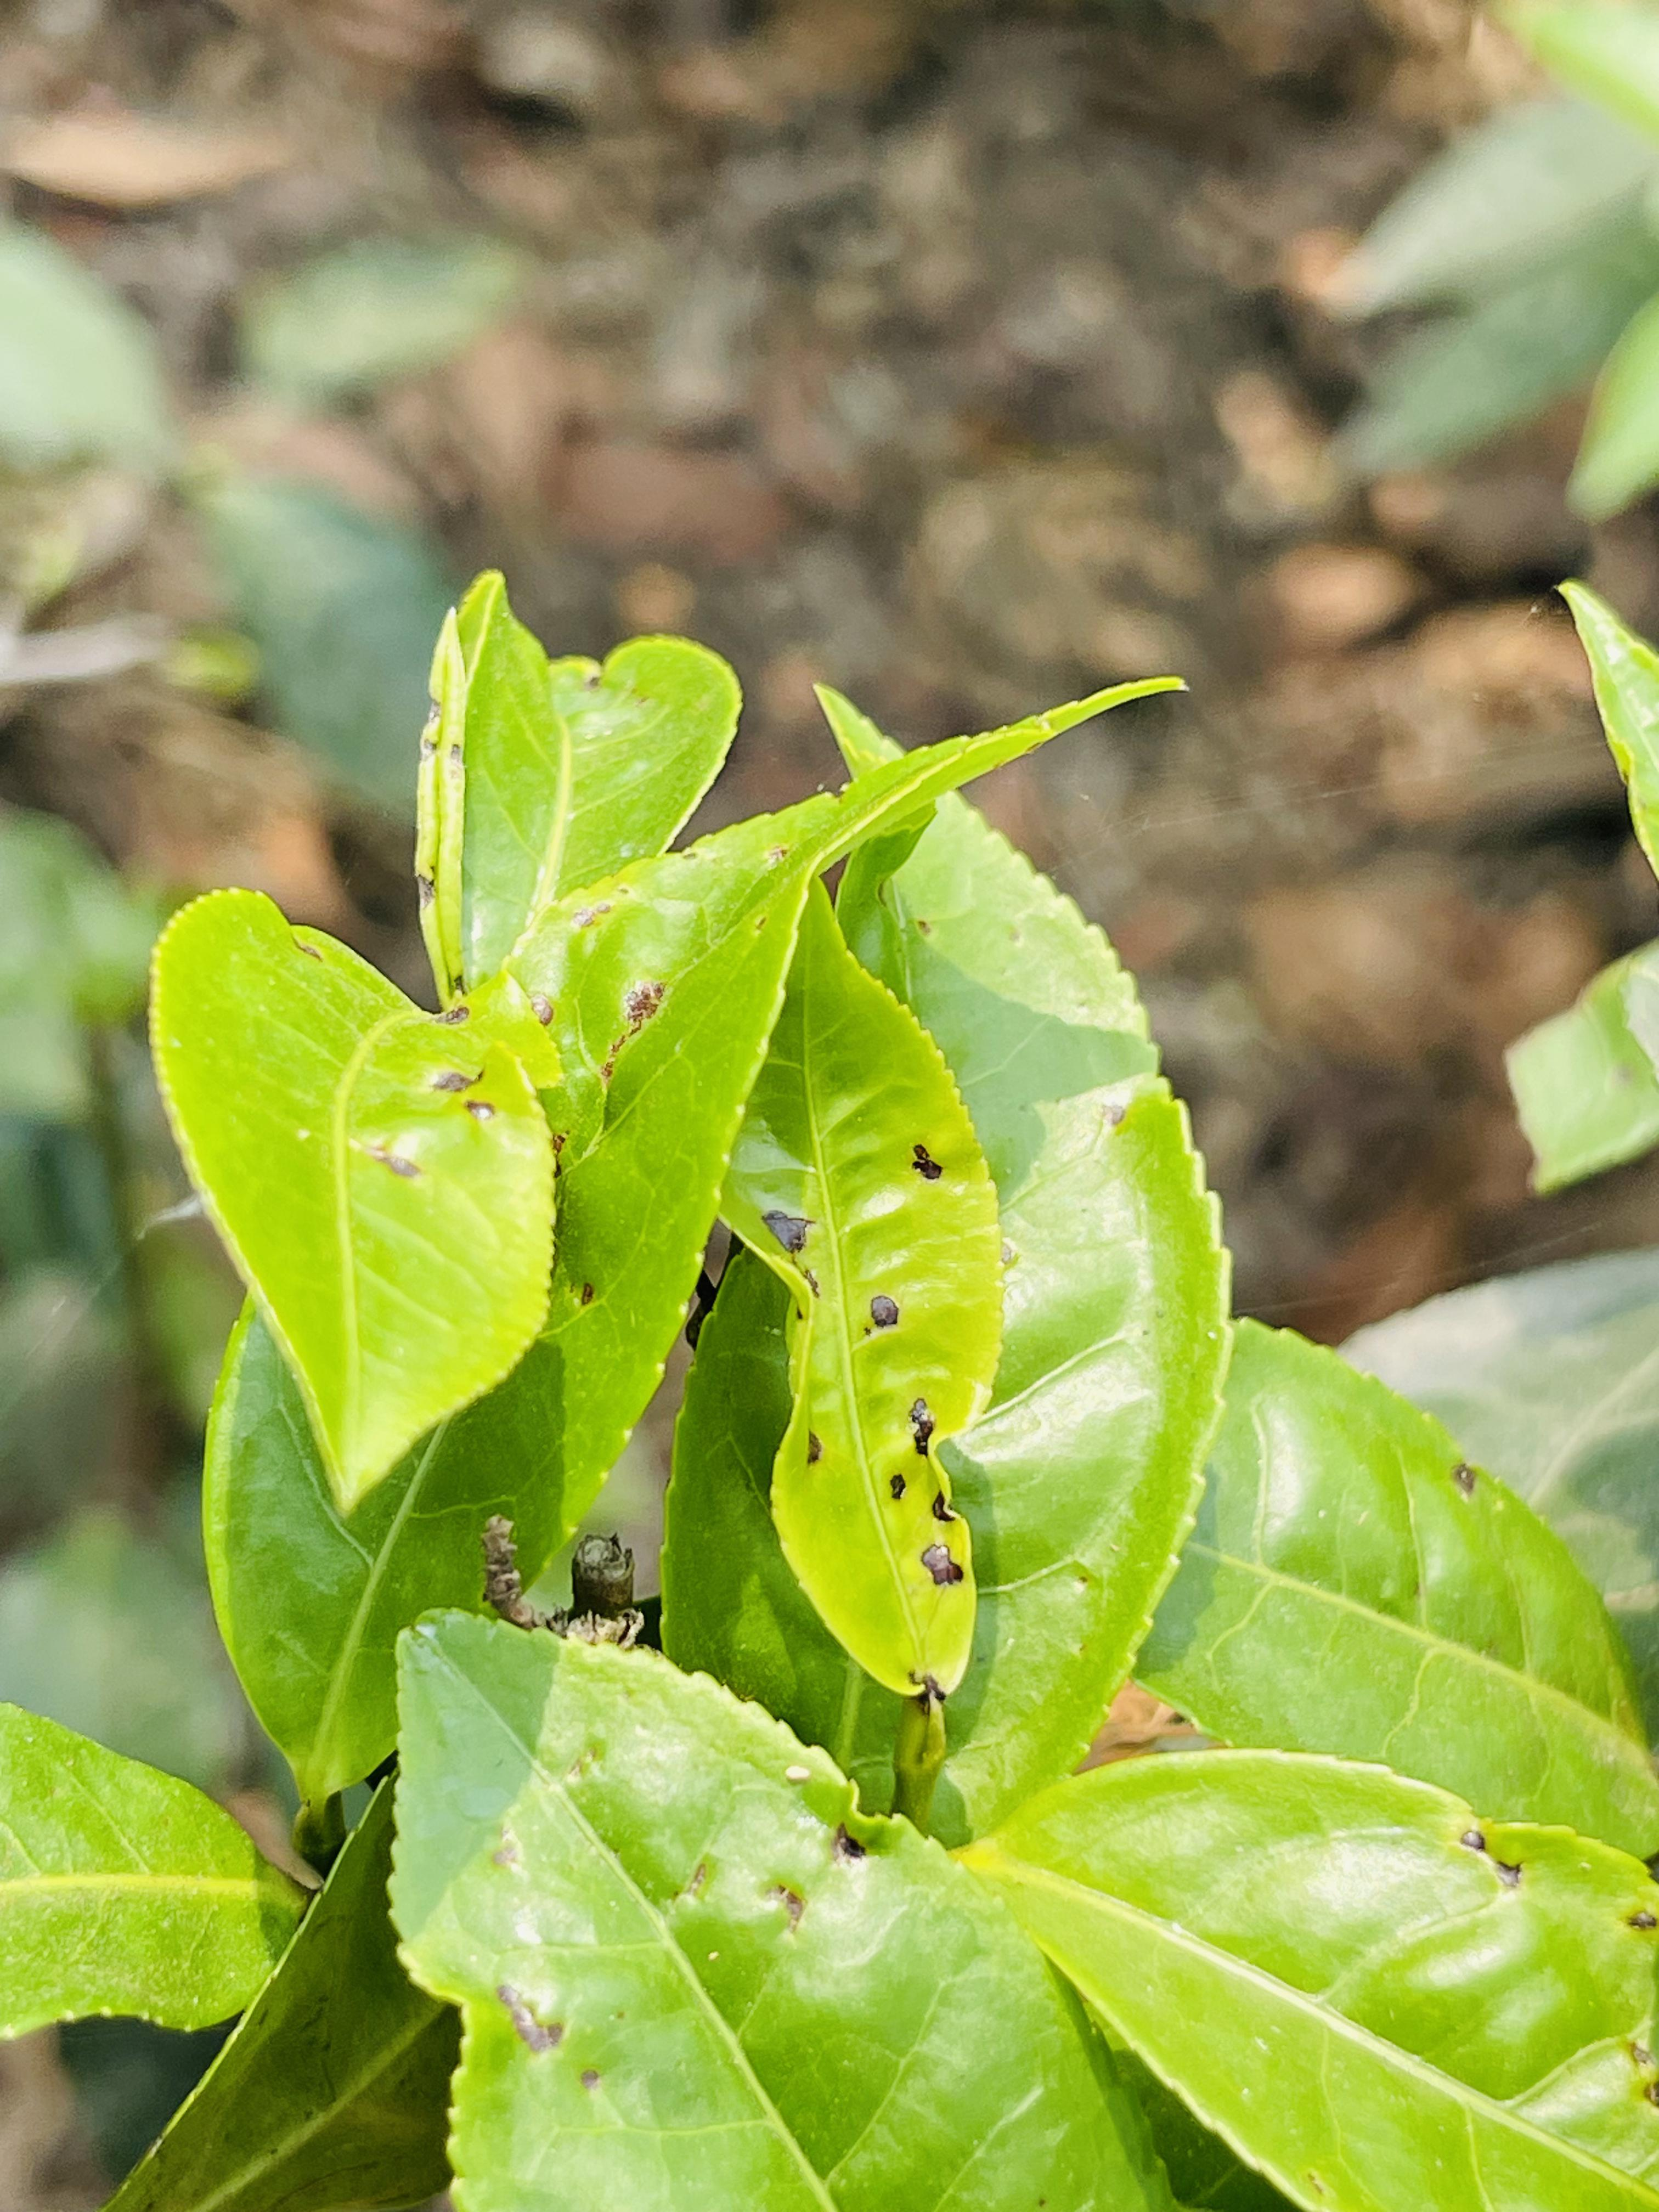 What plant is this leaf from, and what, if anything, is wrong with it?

tea, helopeltis
